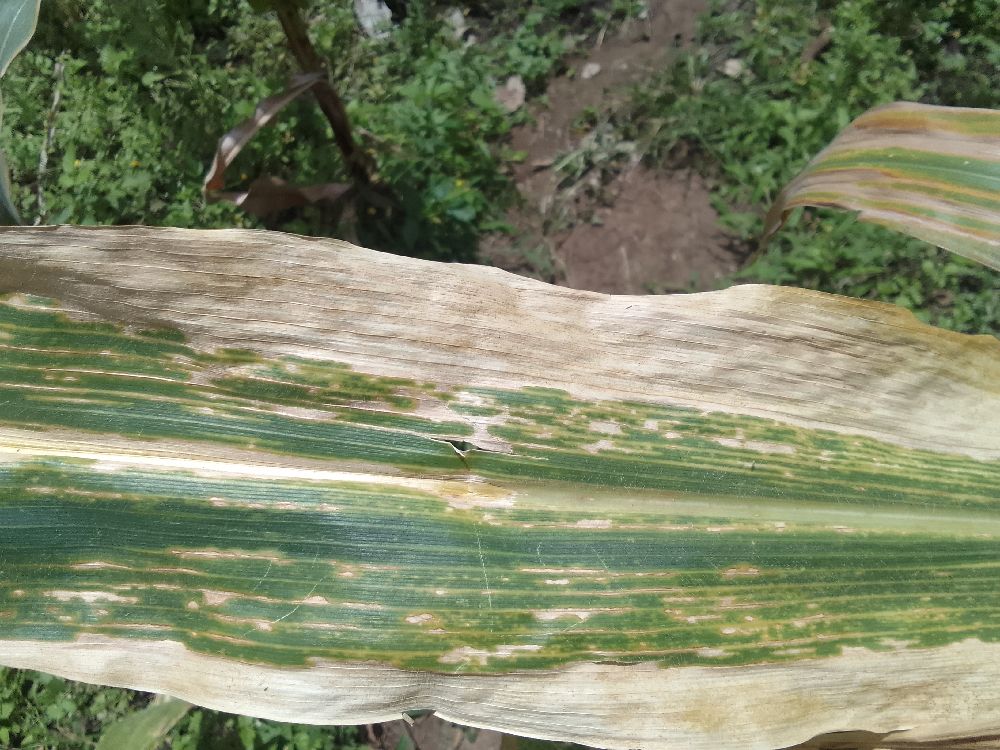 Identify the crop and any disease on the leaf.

maize, maize lethal necrosis
